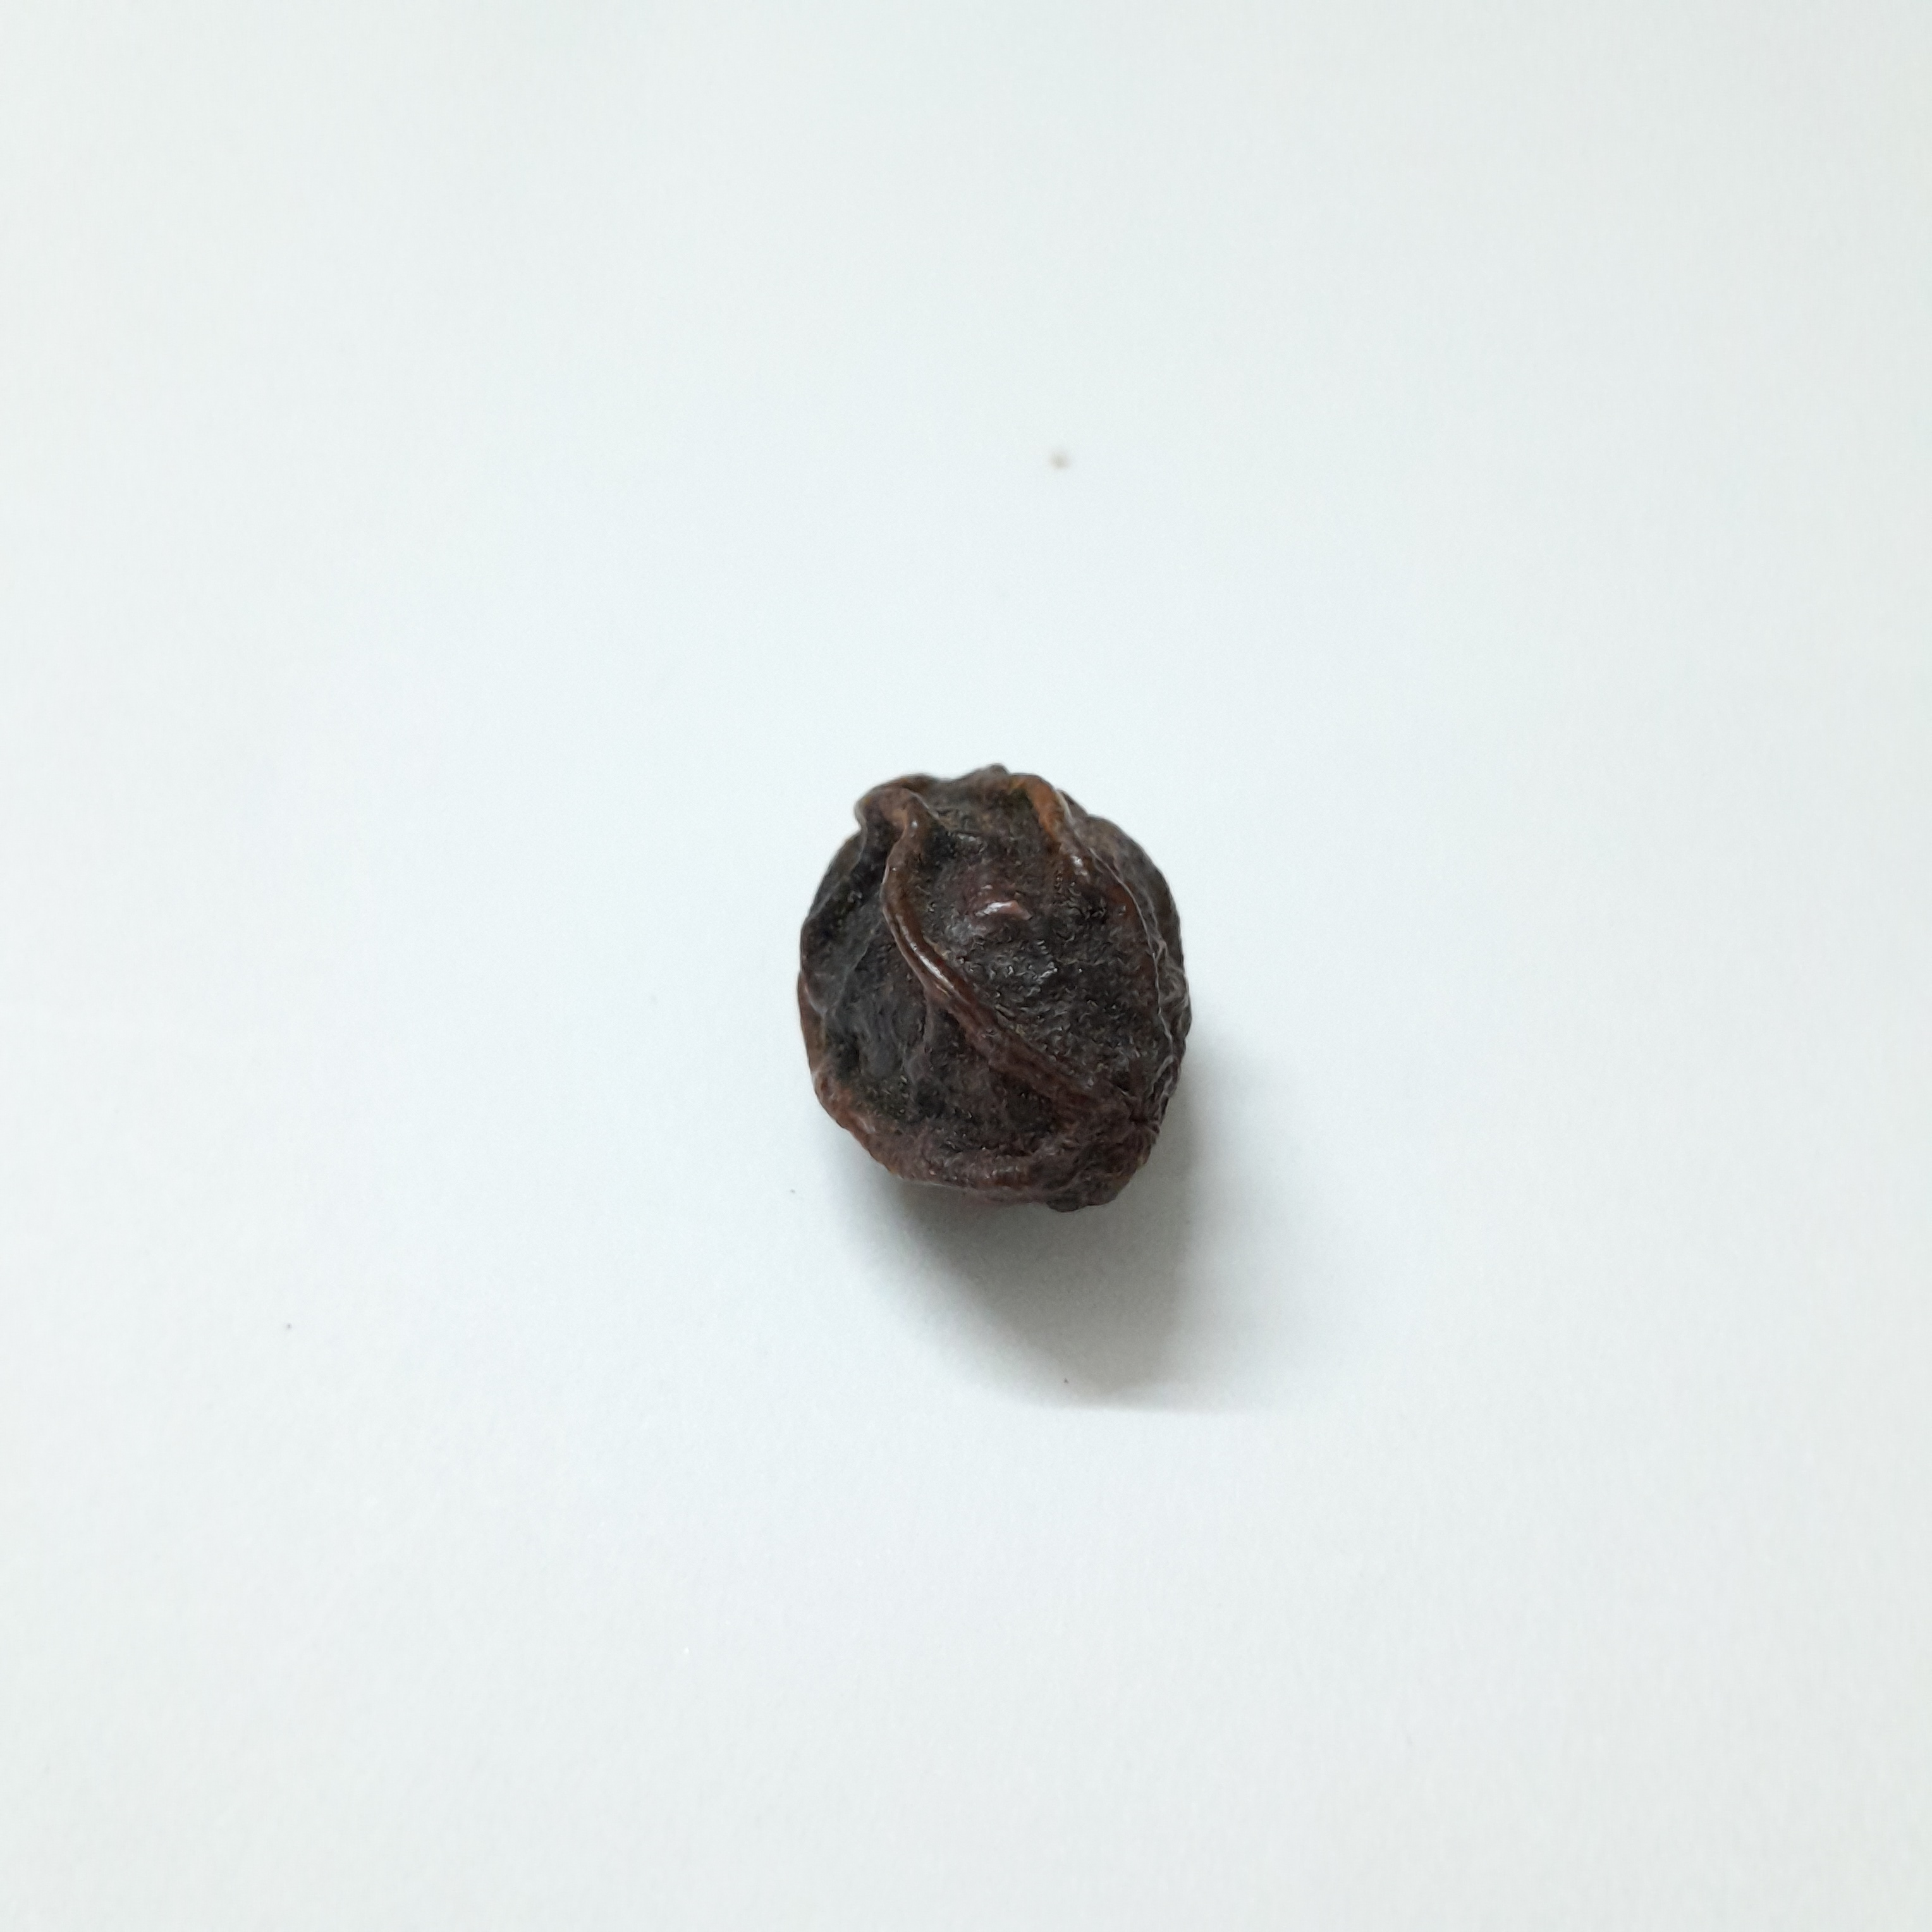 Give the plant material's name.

kadukharik
